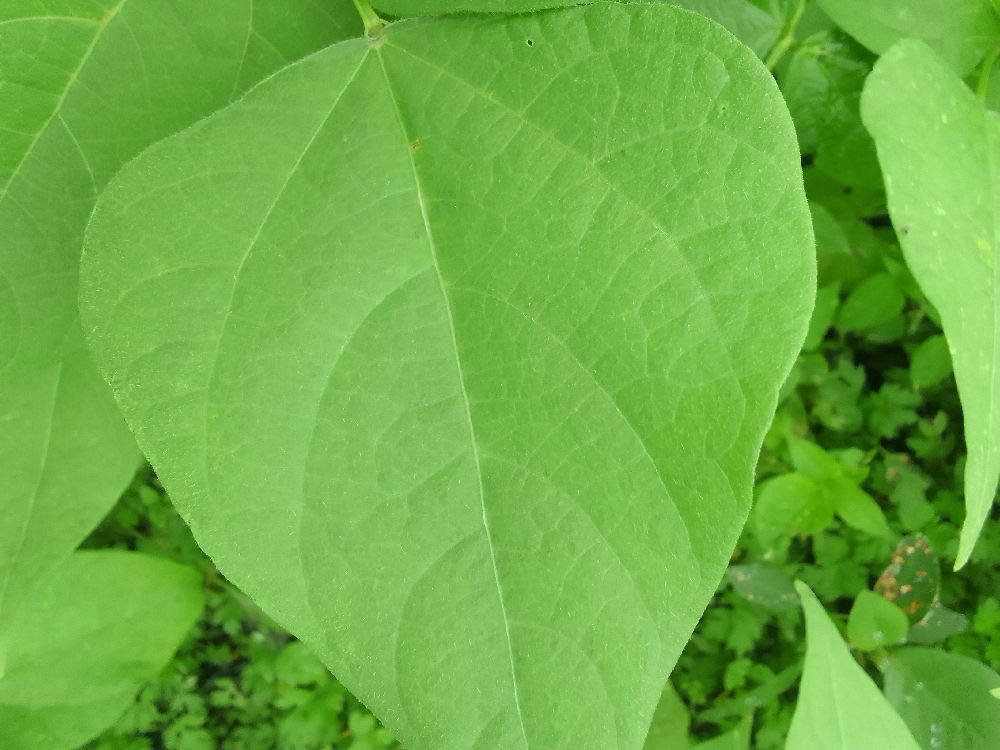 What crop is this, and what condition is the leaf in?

common bean, healthy
